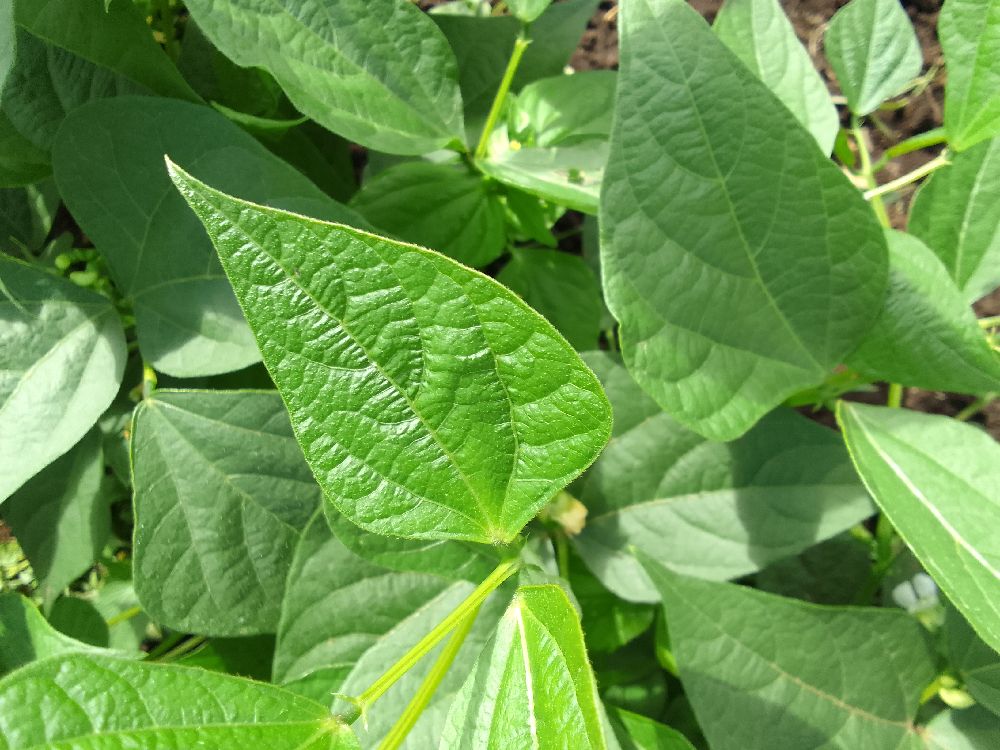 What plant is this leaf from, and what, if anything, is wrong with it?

common bean, healthy
